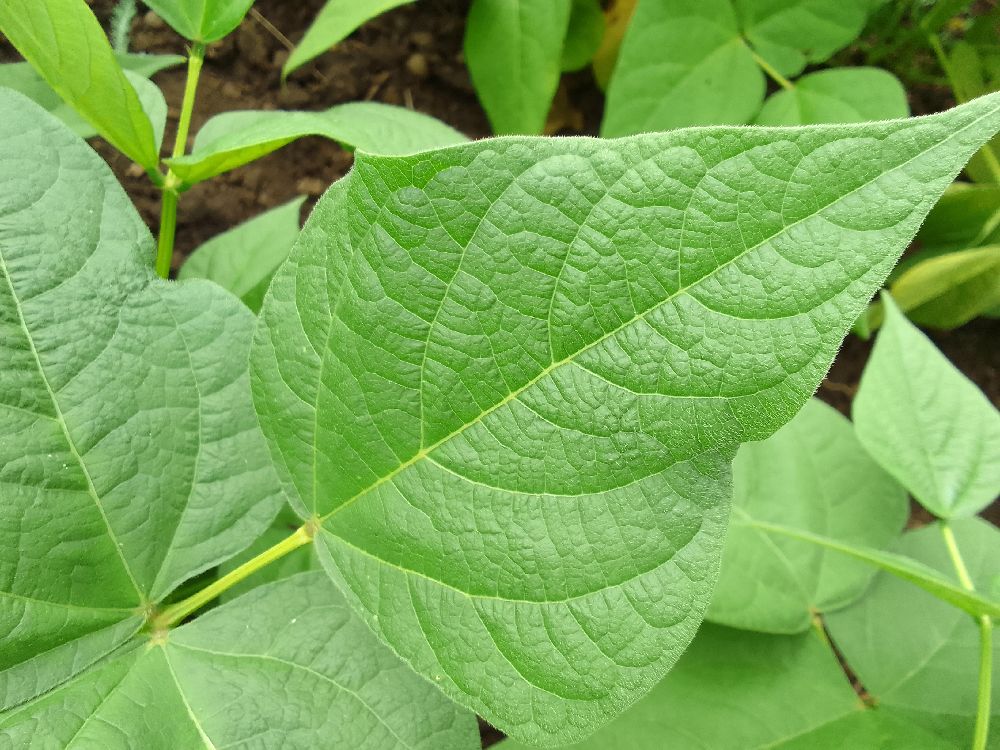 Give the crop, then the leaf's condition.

common bean, healthy
